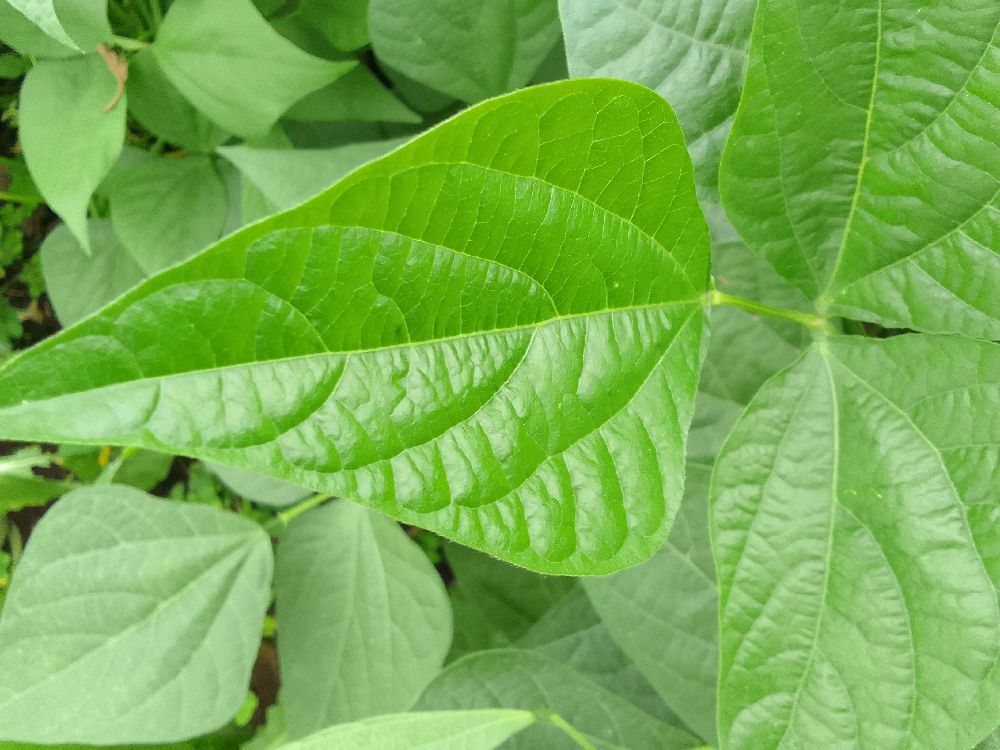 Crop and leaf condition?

common bean, healthy
